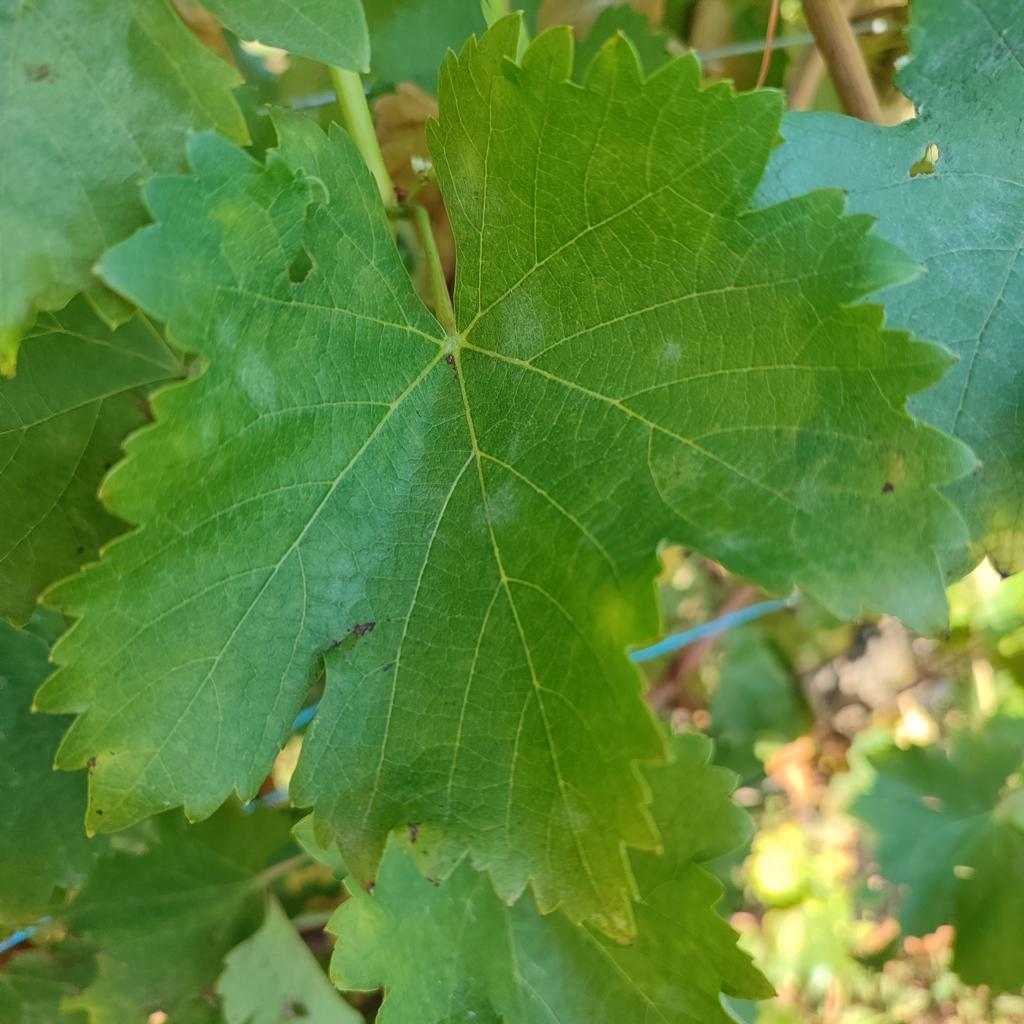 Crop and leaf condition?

grapevine, powdery mildew
